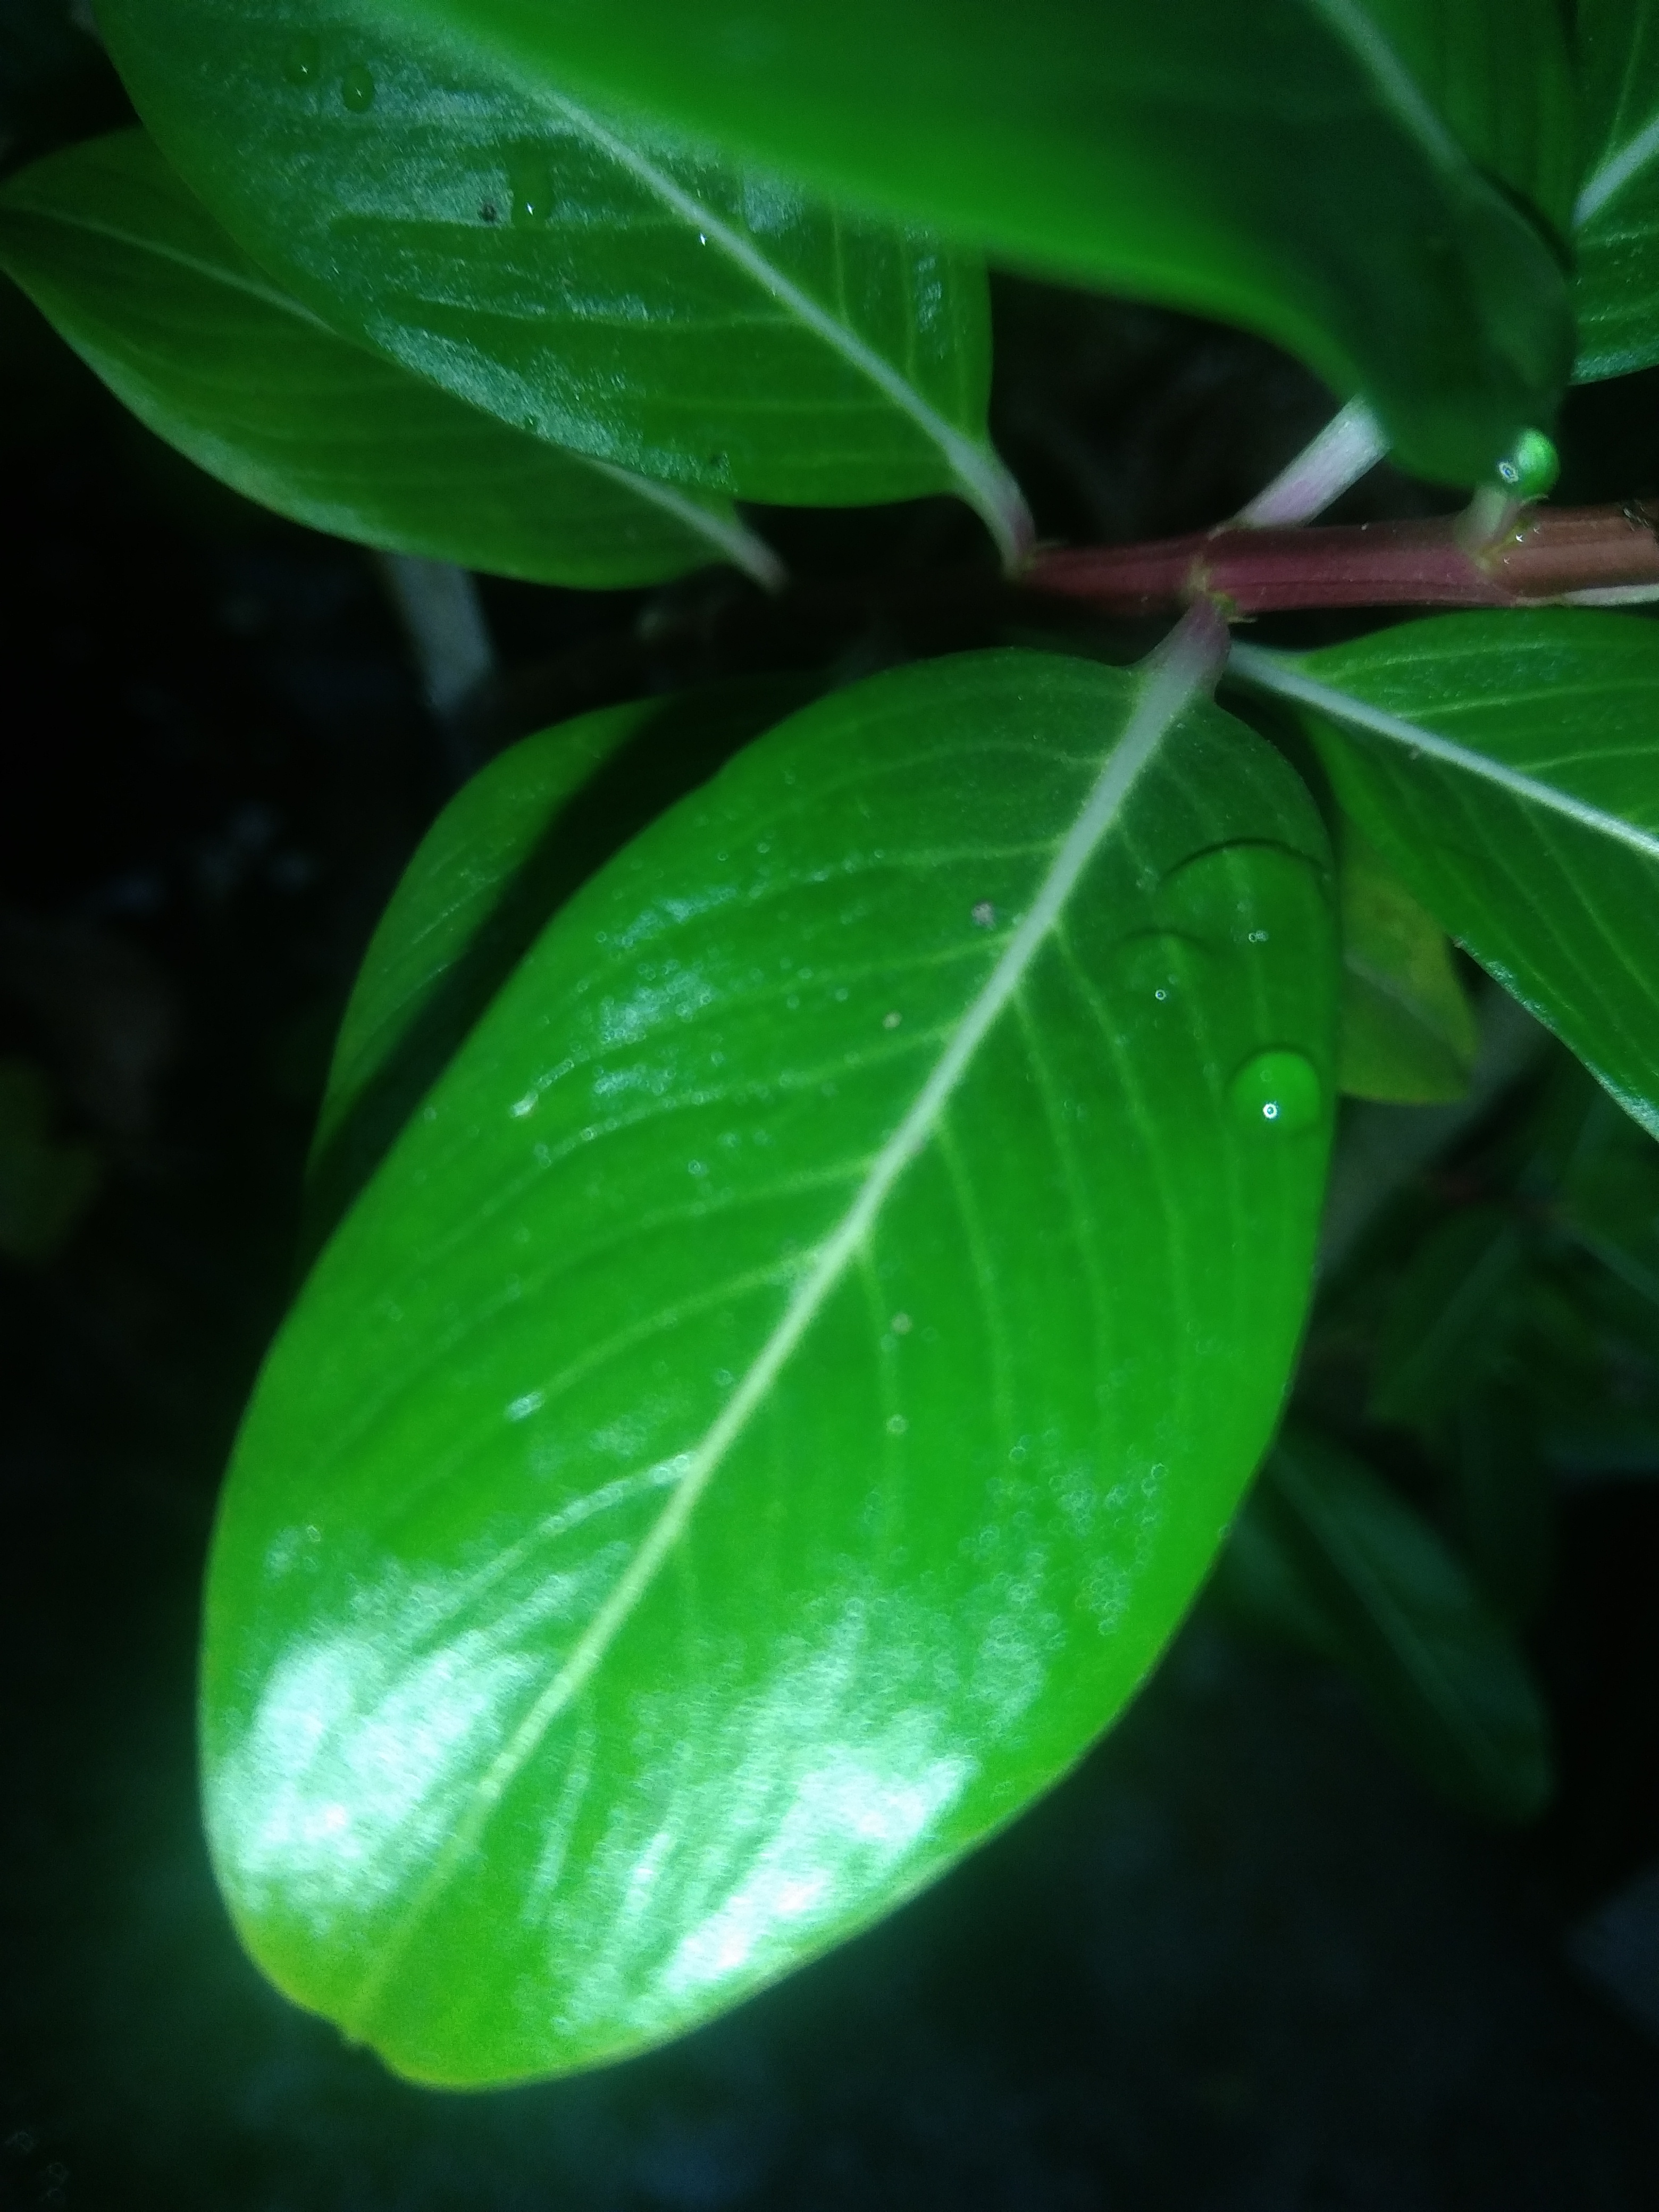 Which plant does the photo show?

rose periwinkle
